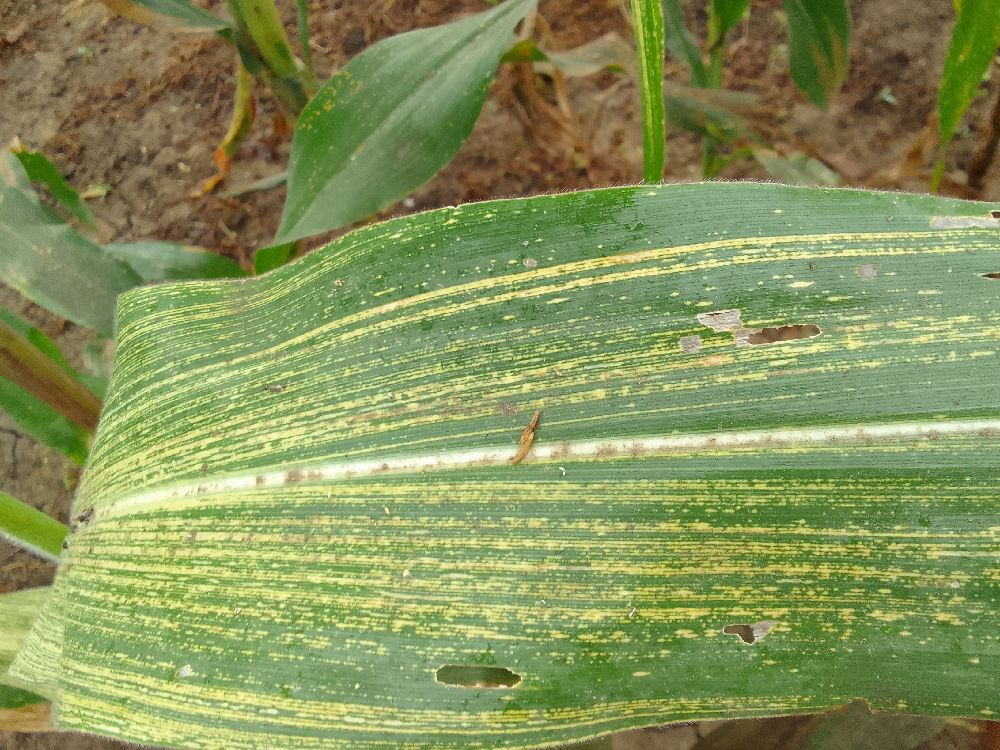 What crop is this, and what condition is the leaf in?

maize, maize streak virus
